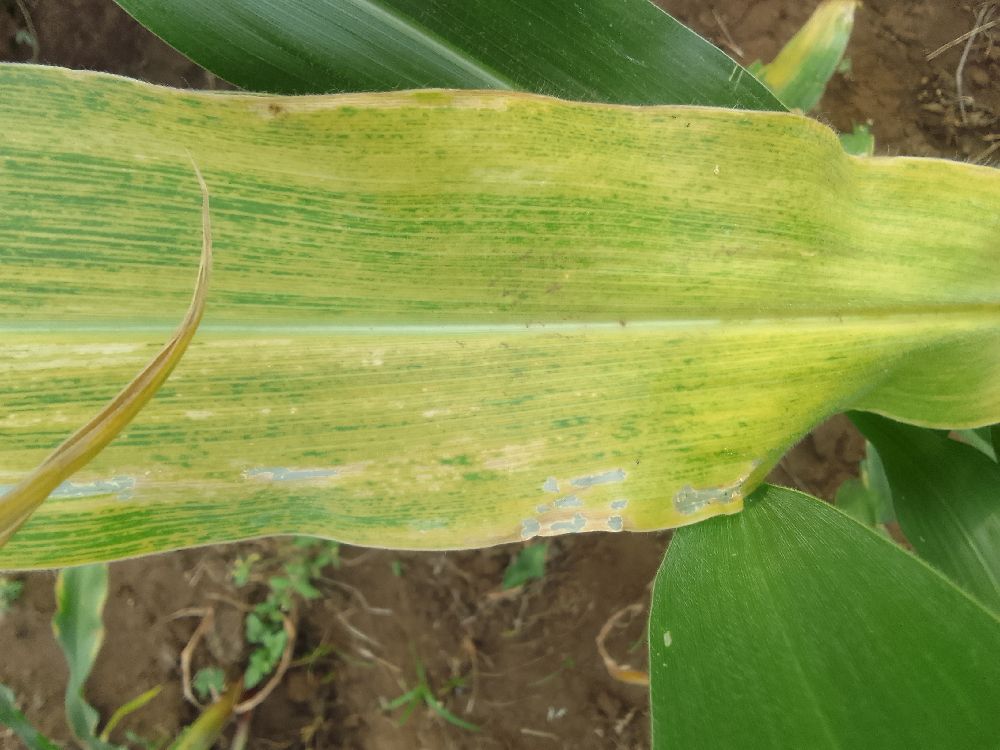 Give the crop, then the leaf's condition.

maize, maize lethal necrosis
